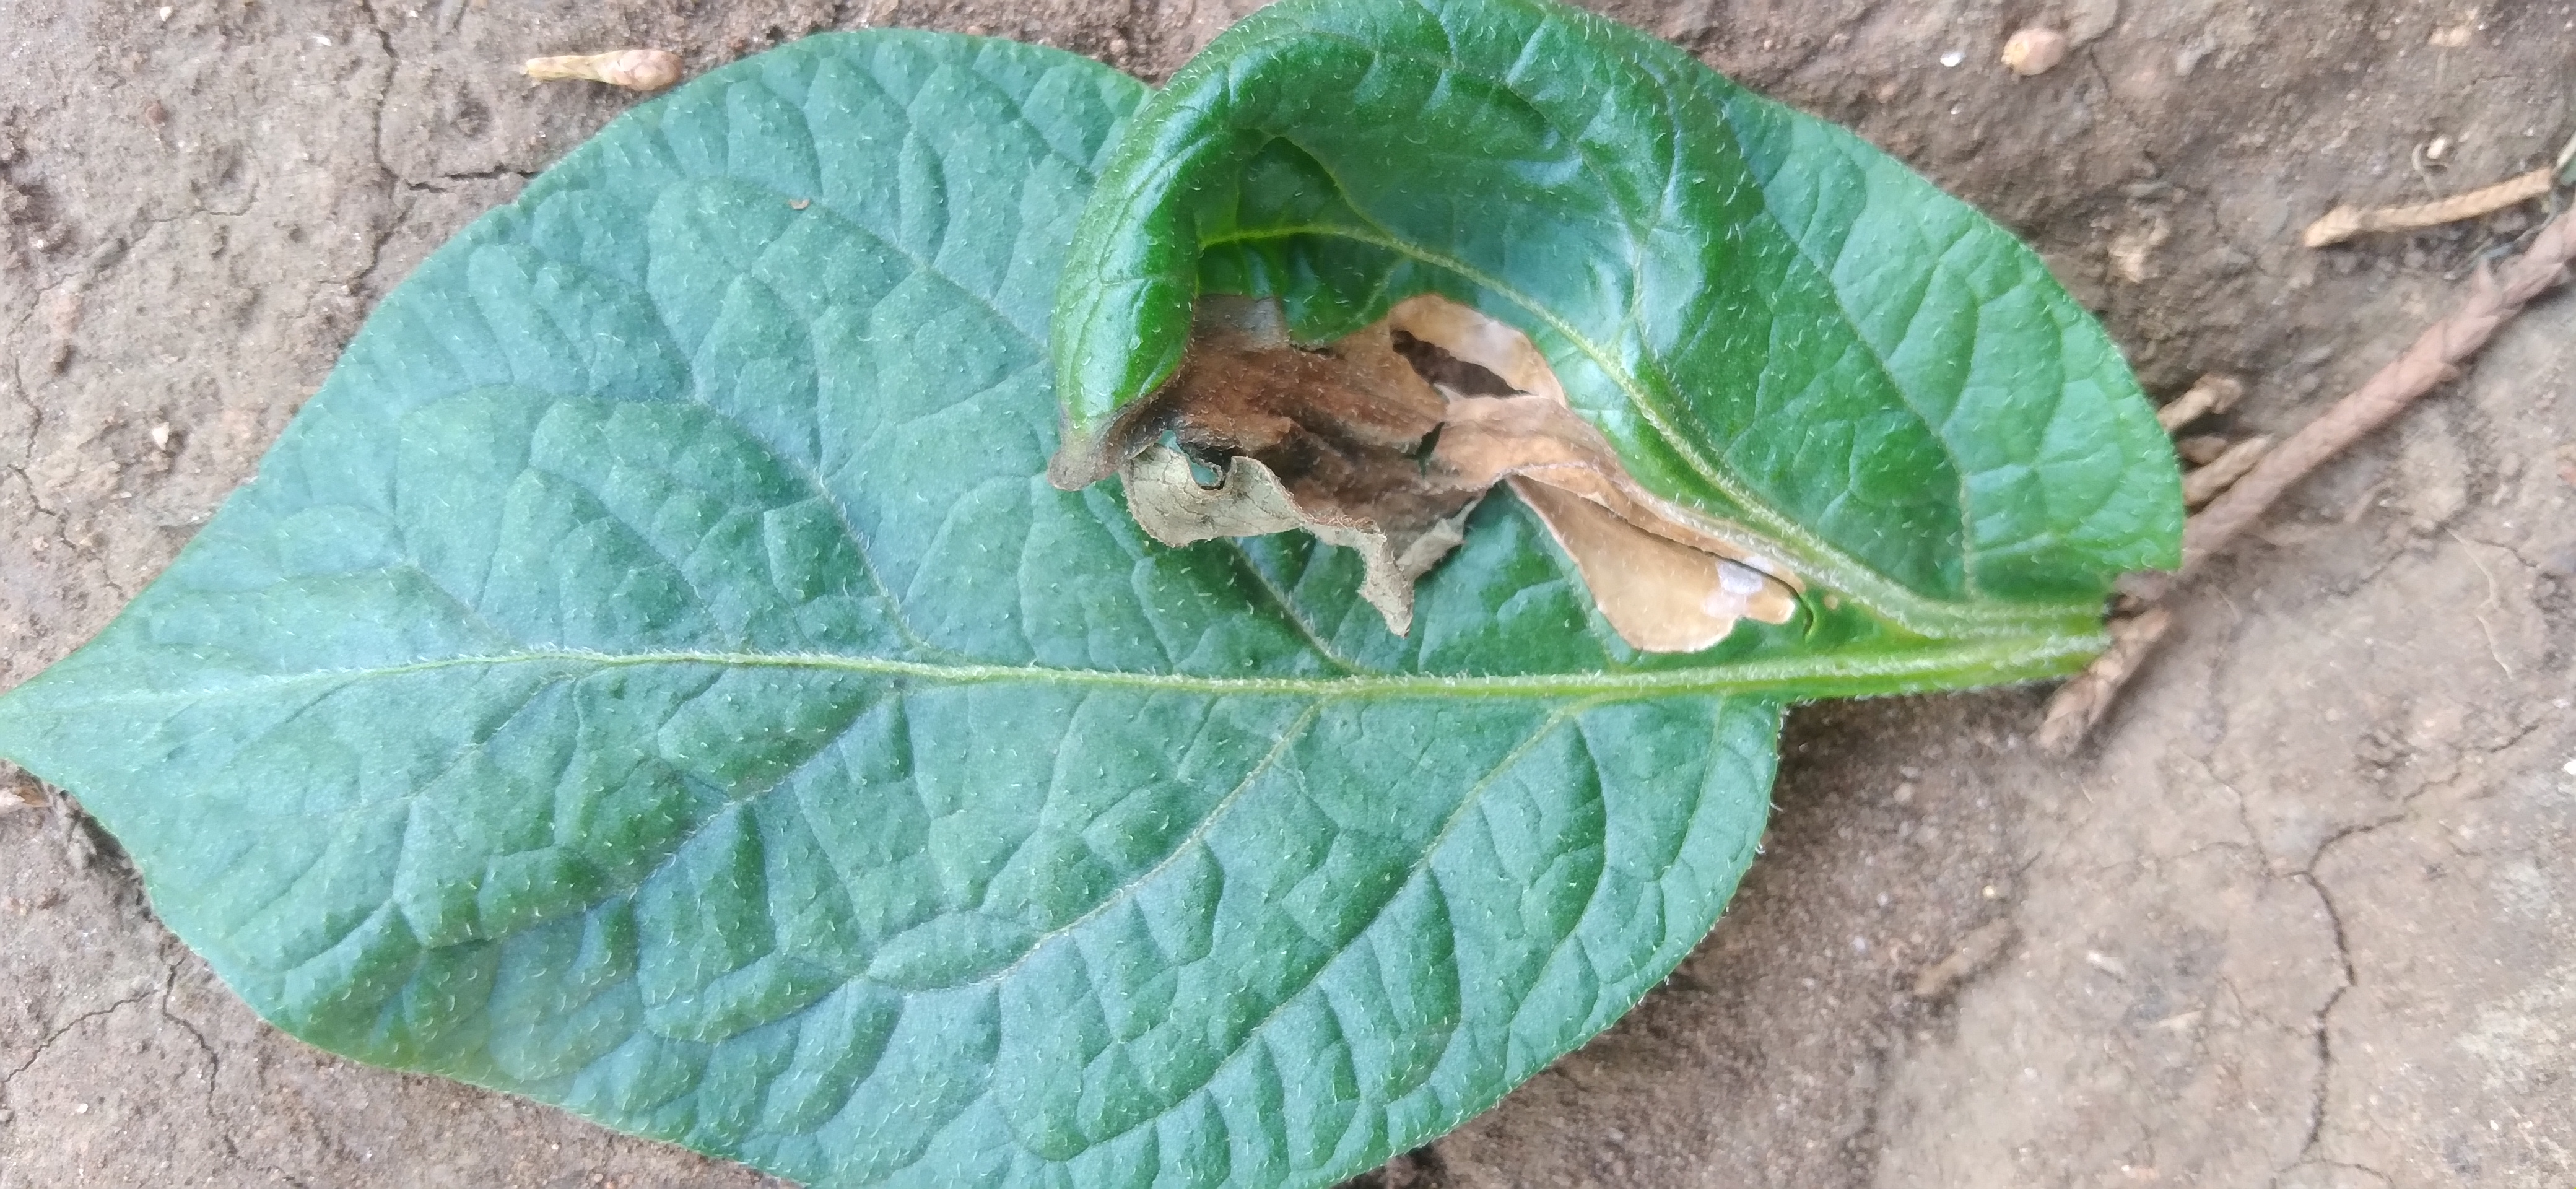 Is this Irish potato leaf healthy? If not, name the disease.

early blight
